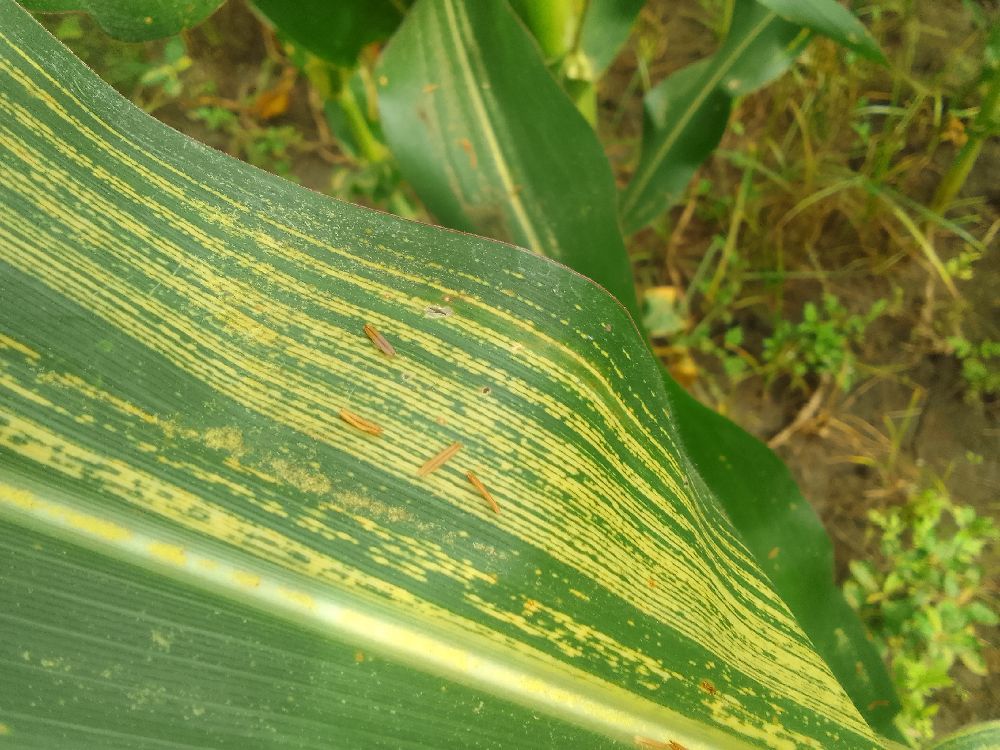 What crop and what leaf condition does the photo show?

maize, maize streak virus
